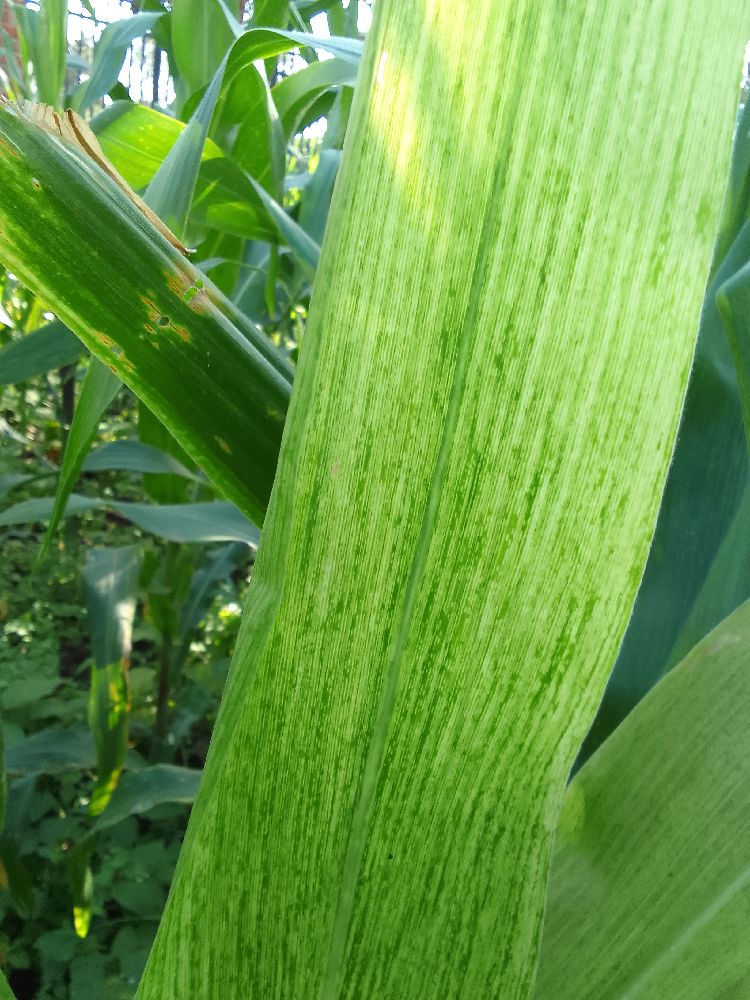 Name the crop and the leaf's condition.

maize, maize lethal necrosis
